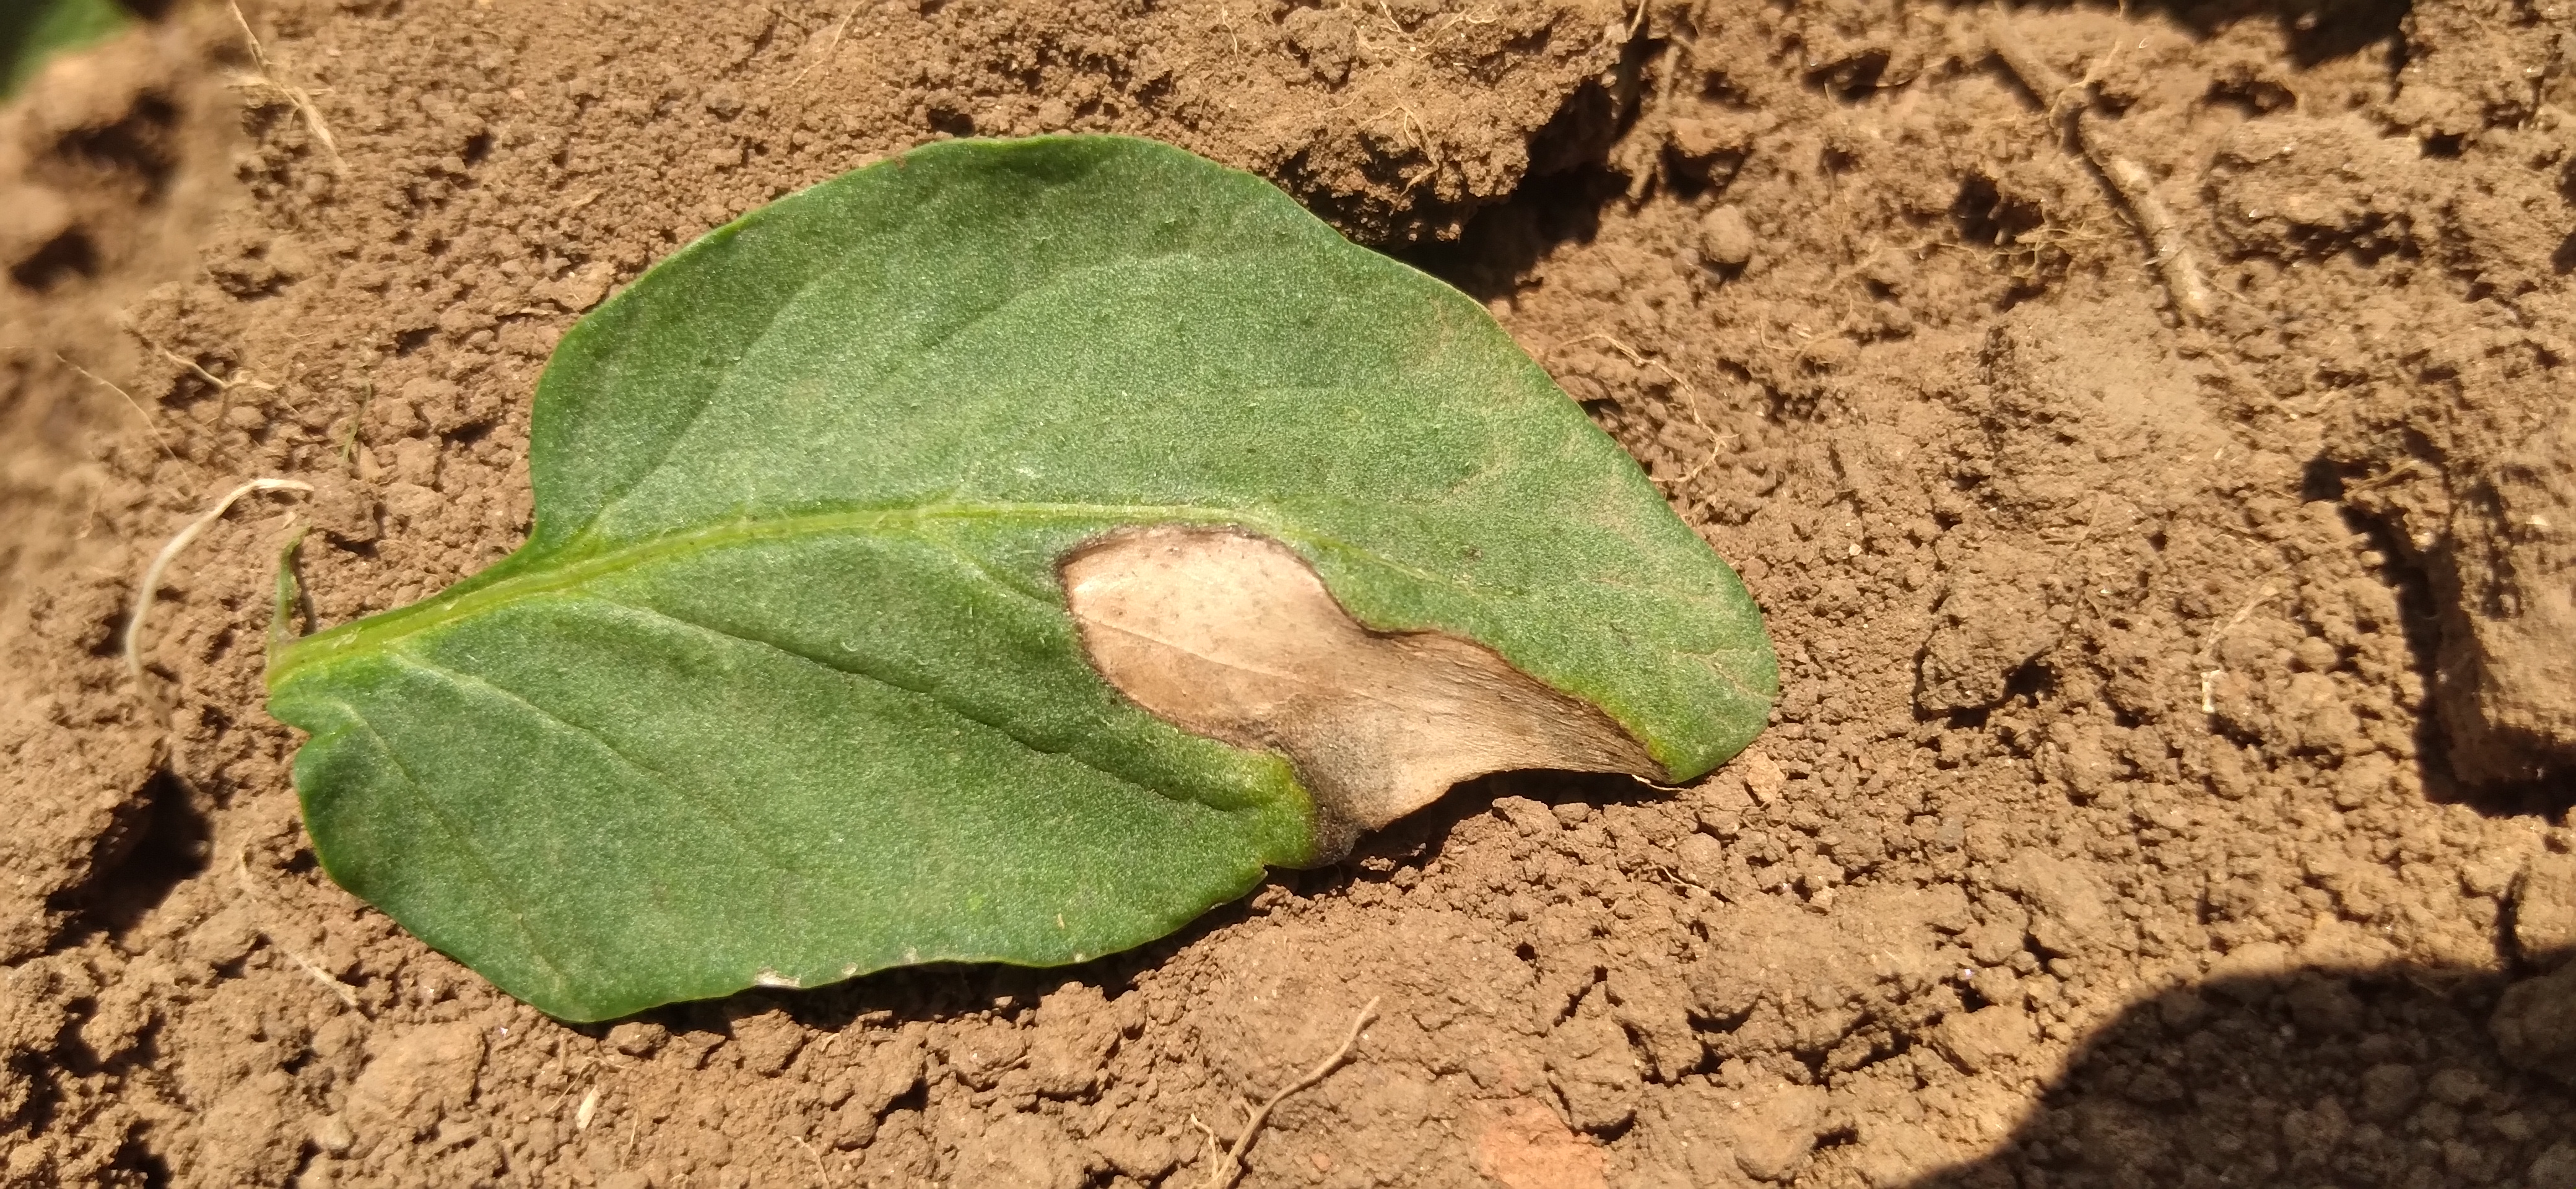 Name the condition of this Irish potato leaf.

early blight
